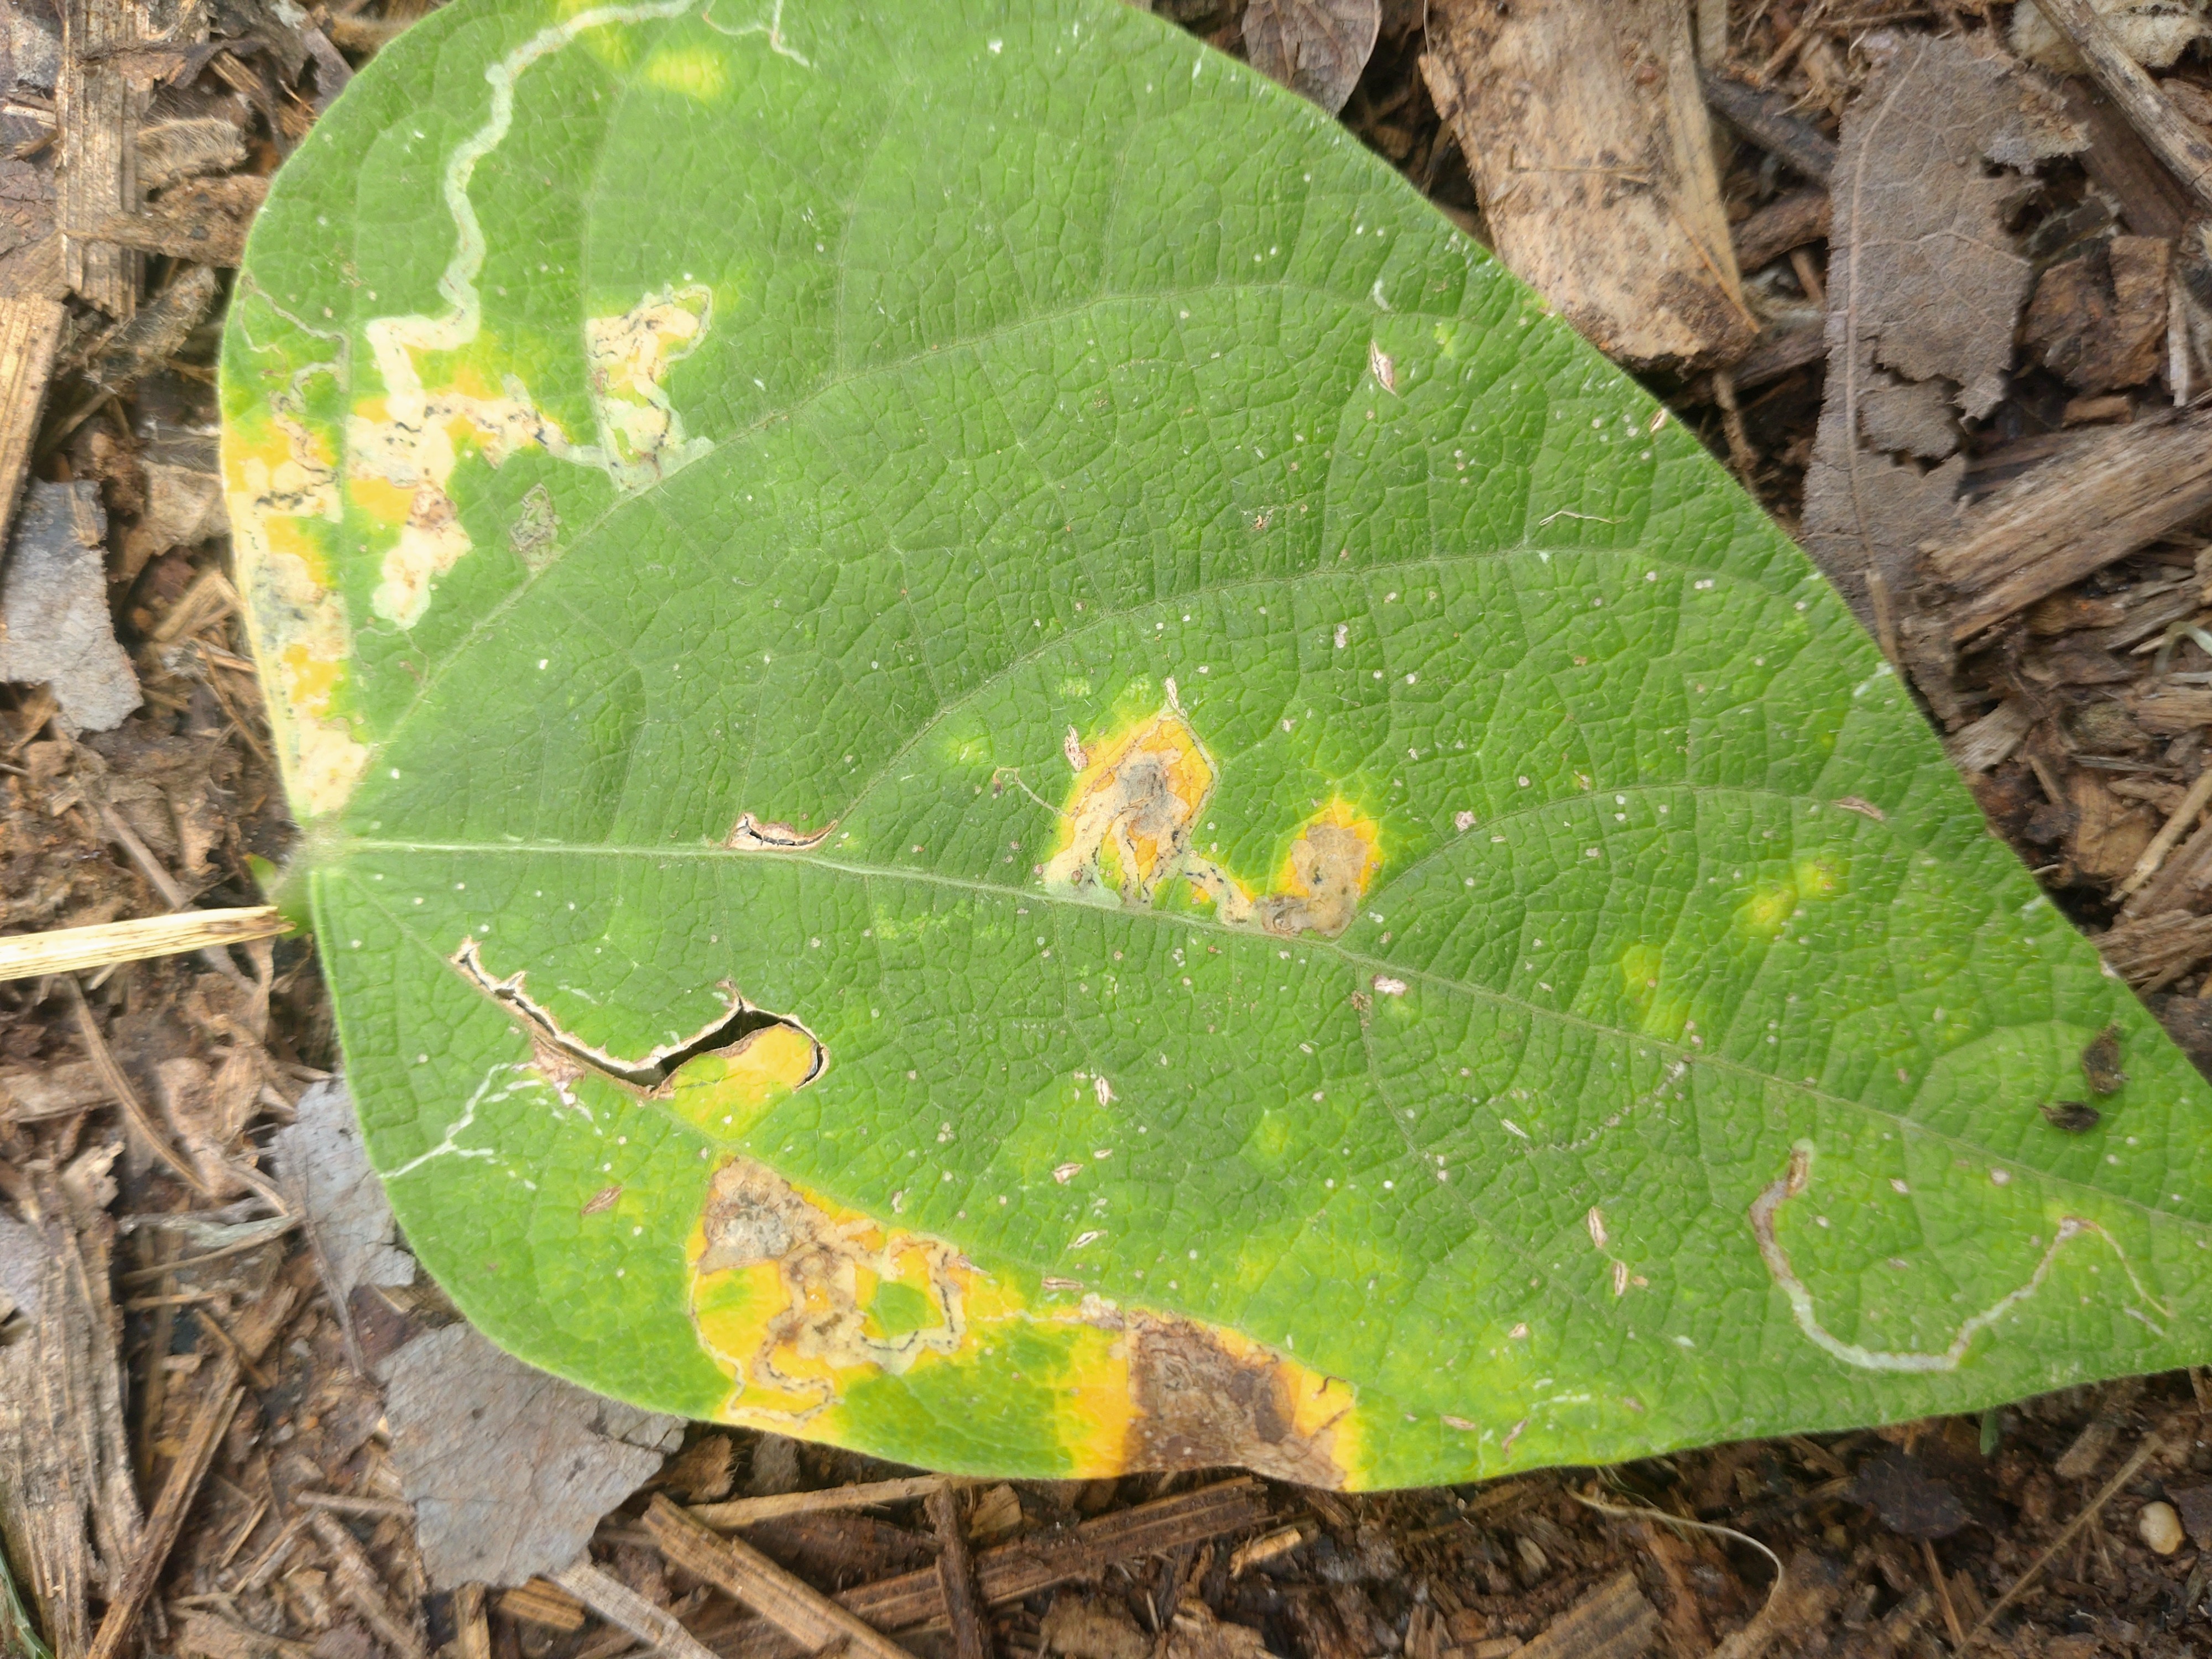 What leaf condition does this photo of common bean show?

rust
